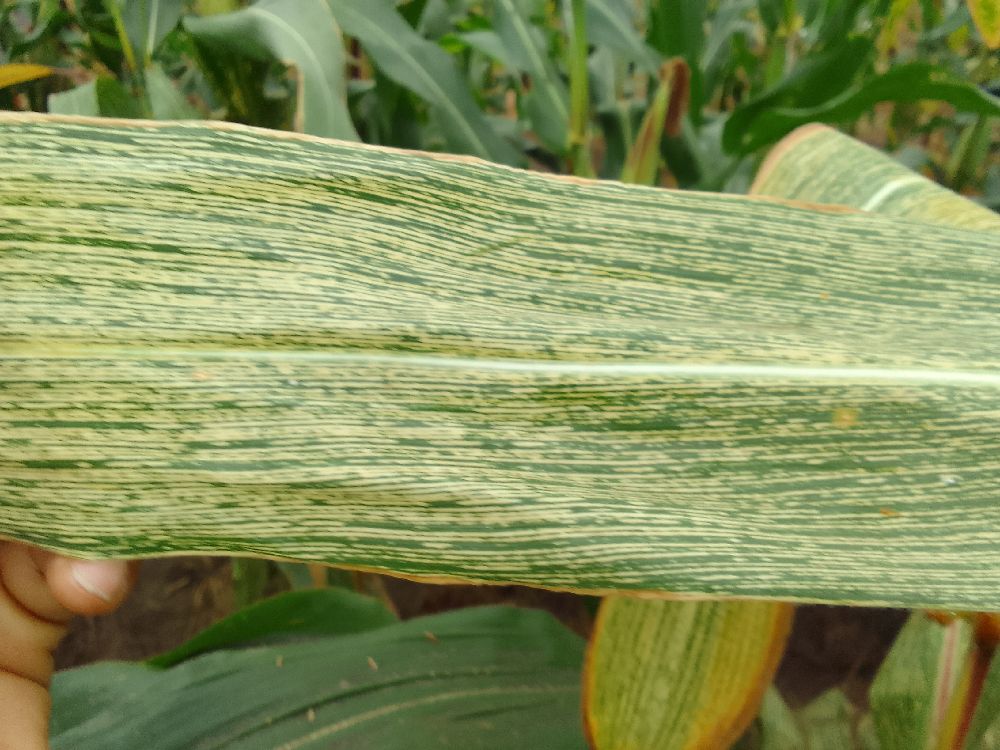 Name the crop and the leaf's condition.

maize, maize streak virus
